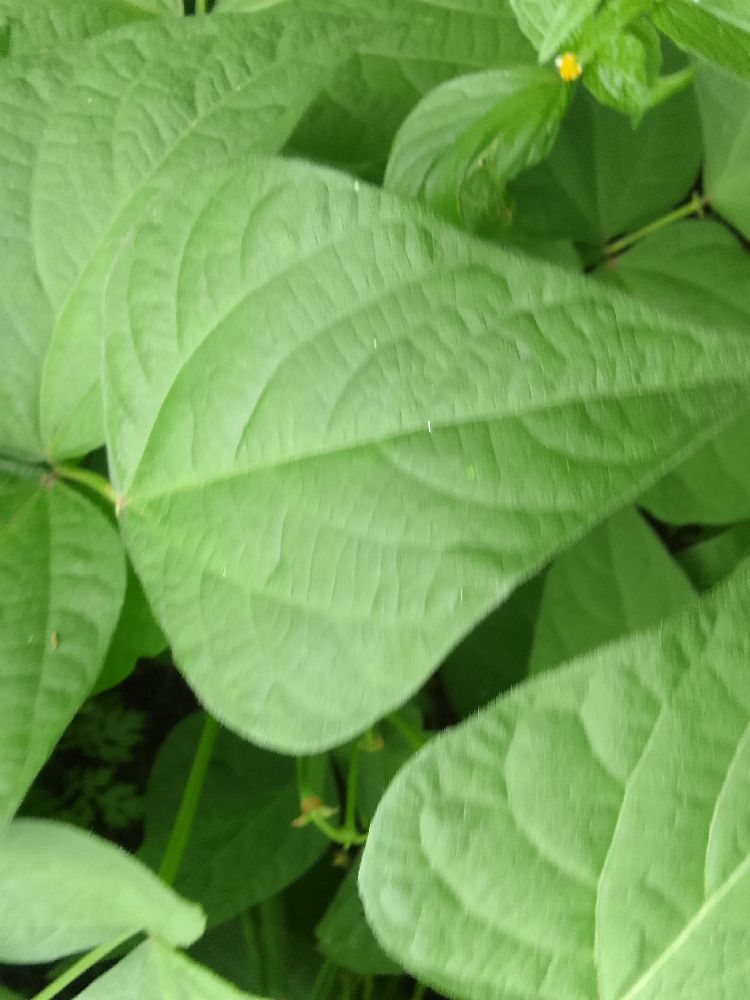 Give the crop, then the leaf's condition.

common bean, healthy
